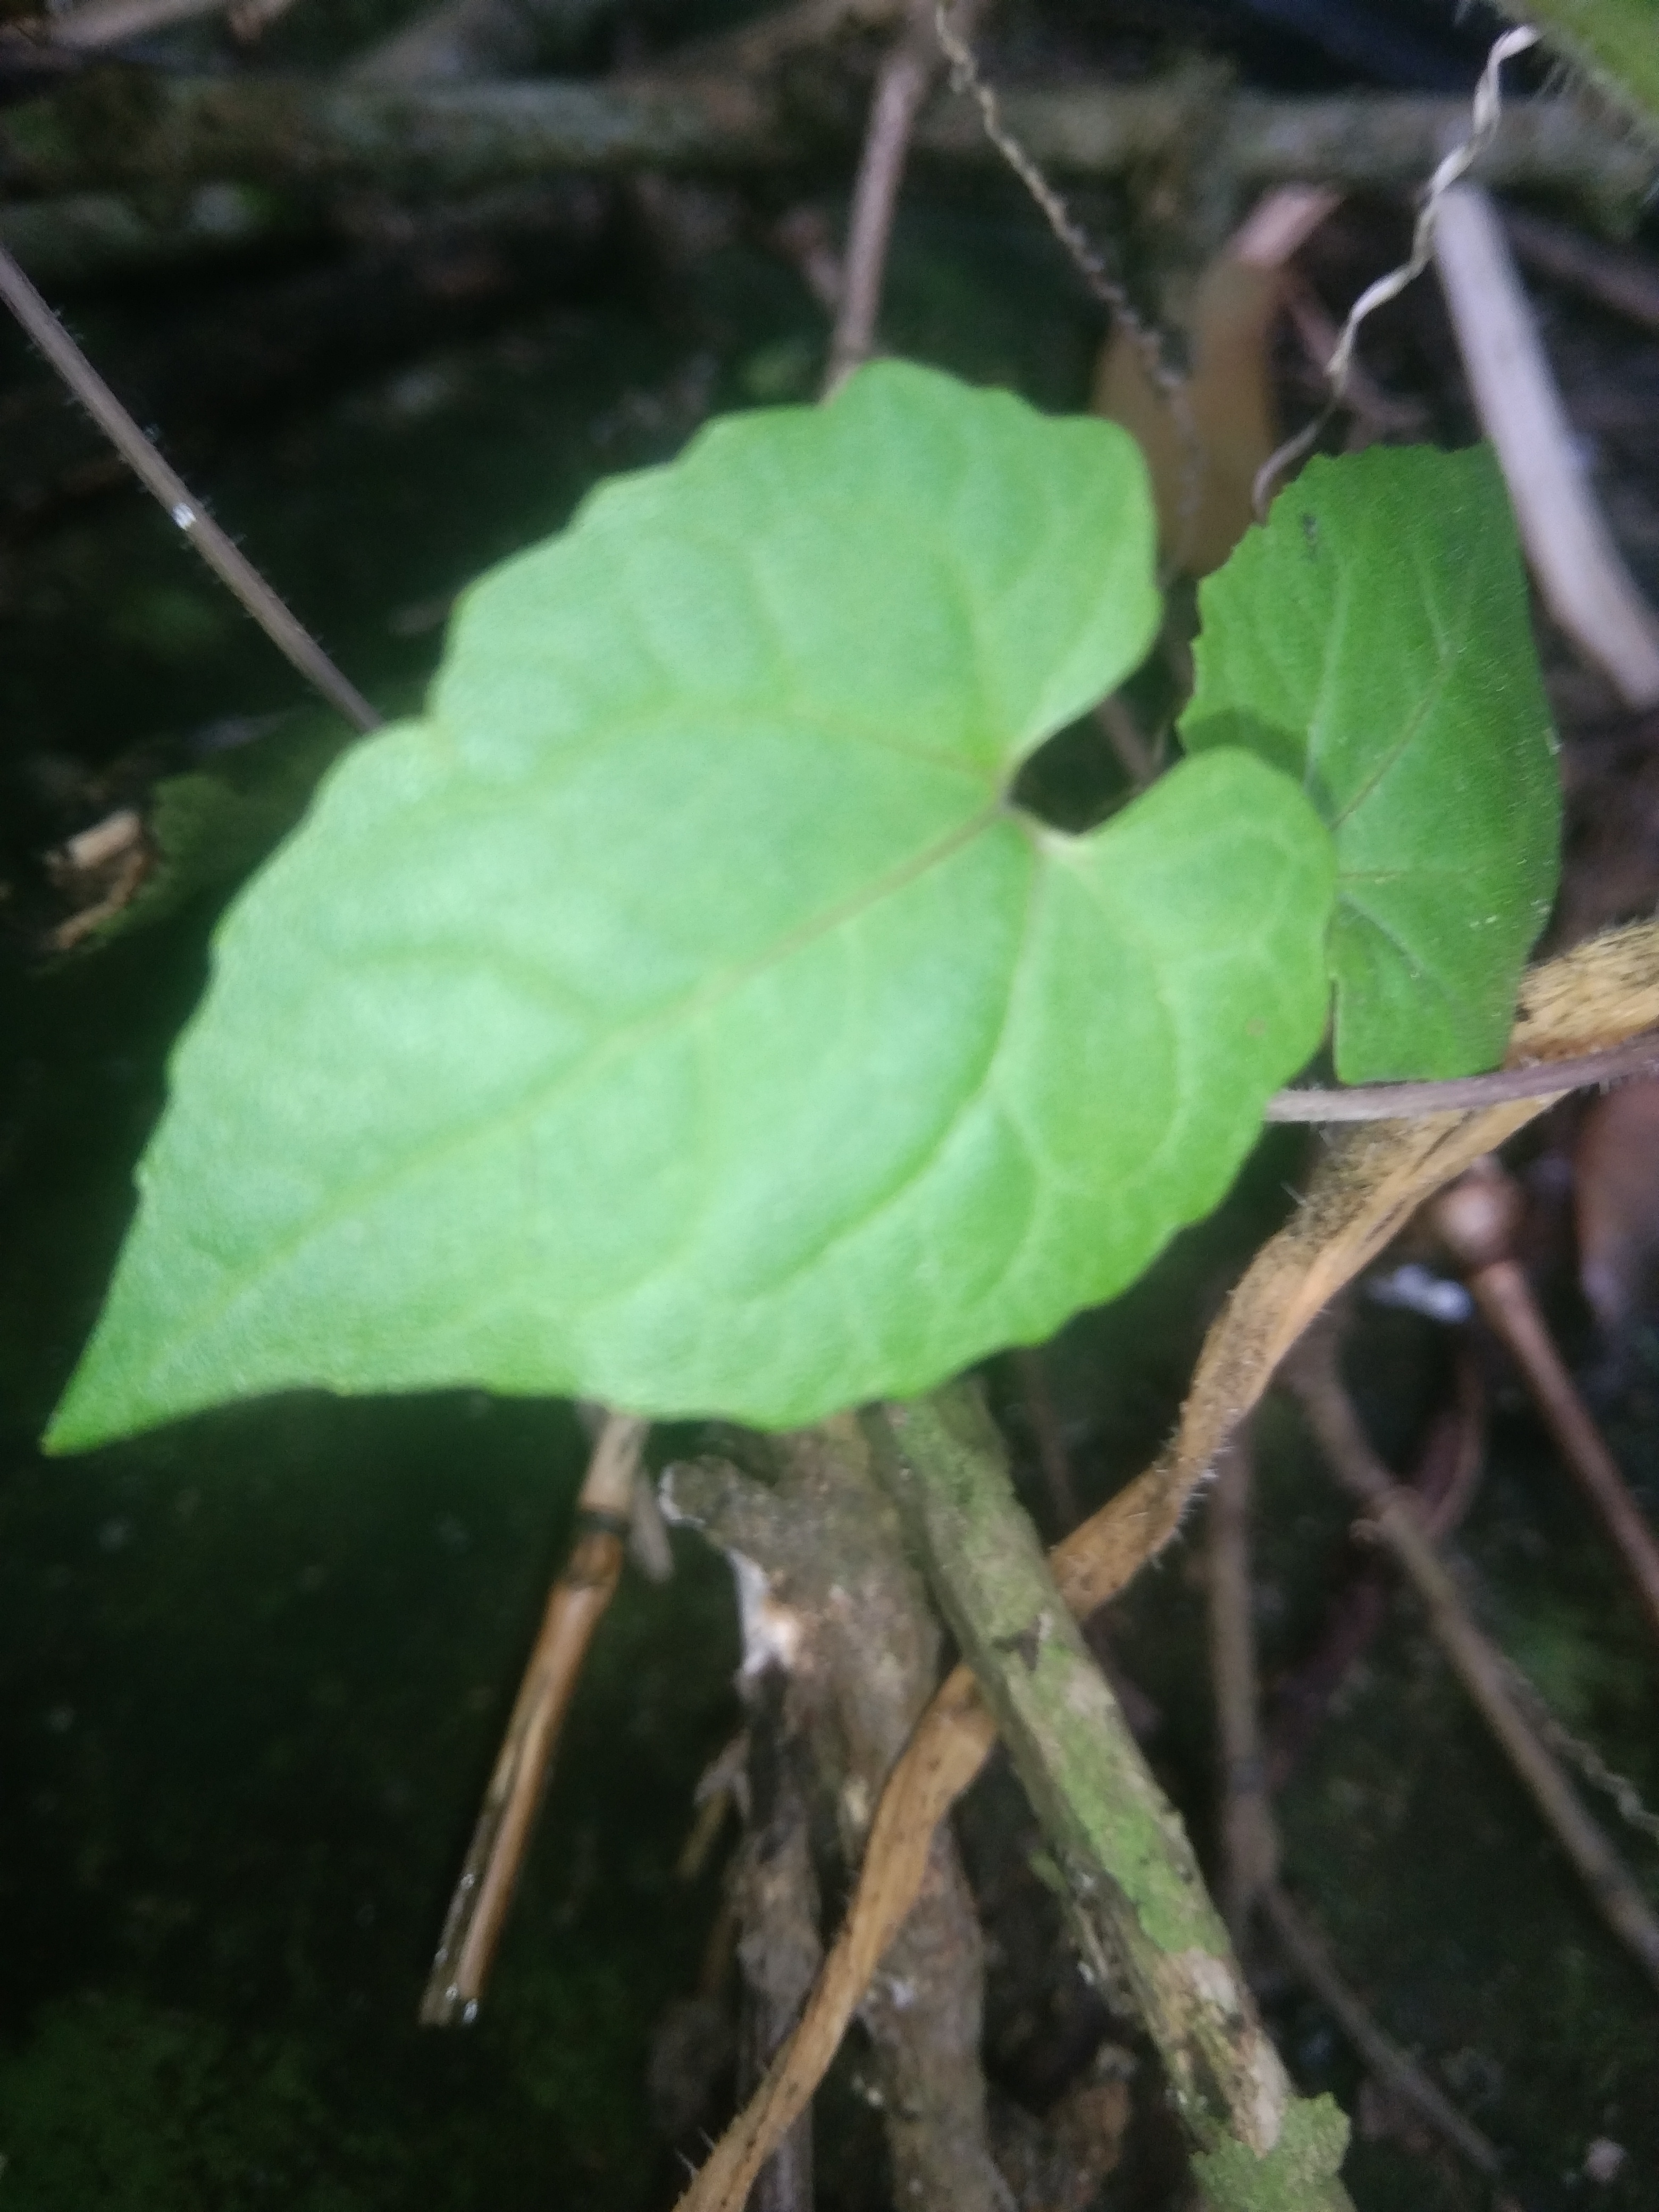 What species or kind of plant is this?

bitter vine
